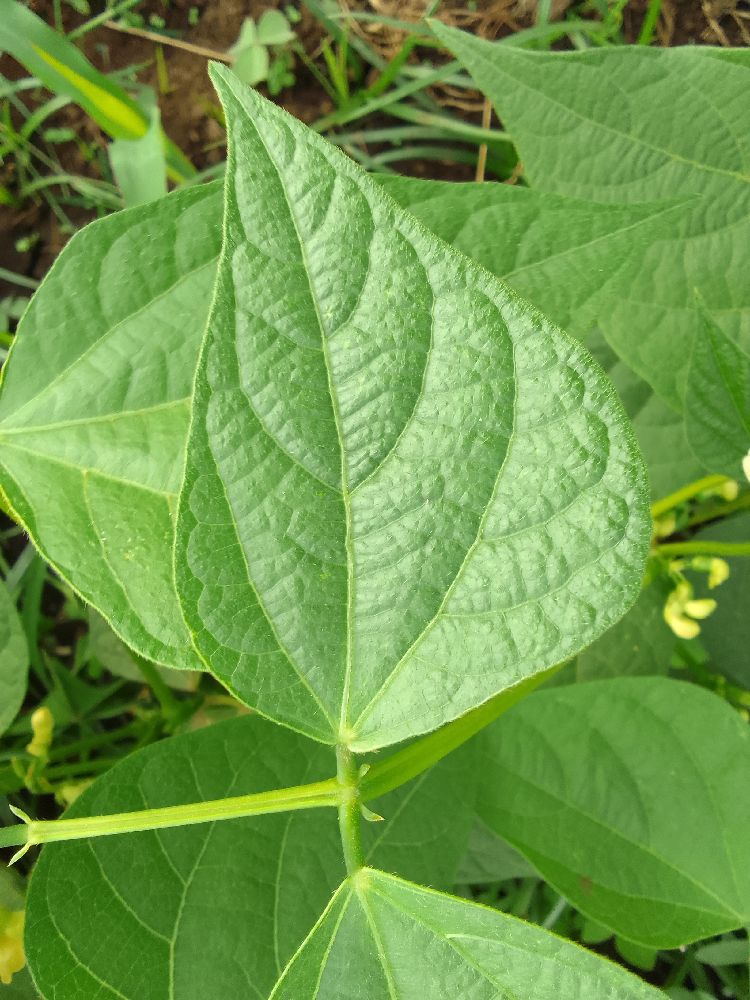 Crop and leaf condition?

maize, healthy
